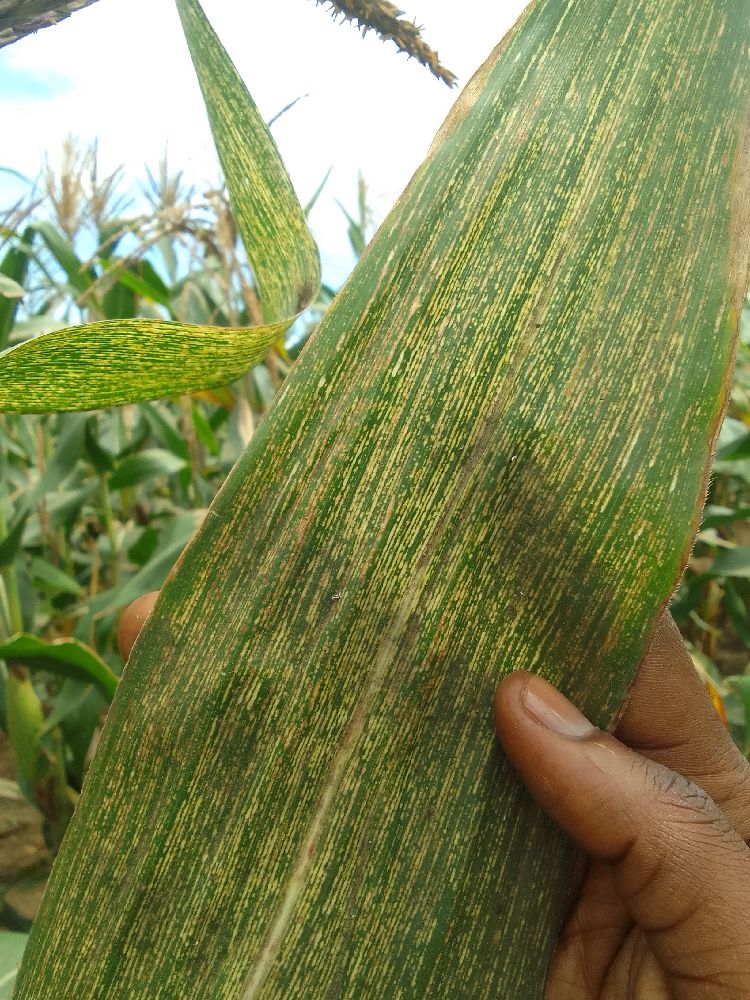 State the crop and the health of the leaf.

maize, maize streak virus
